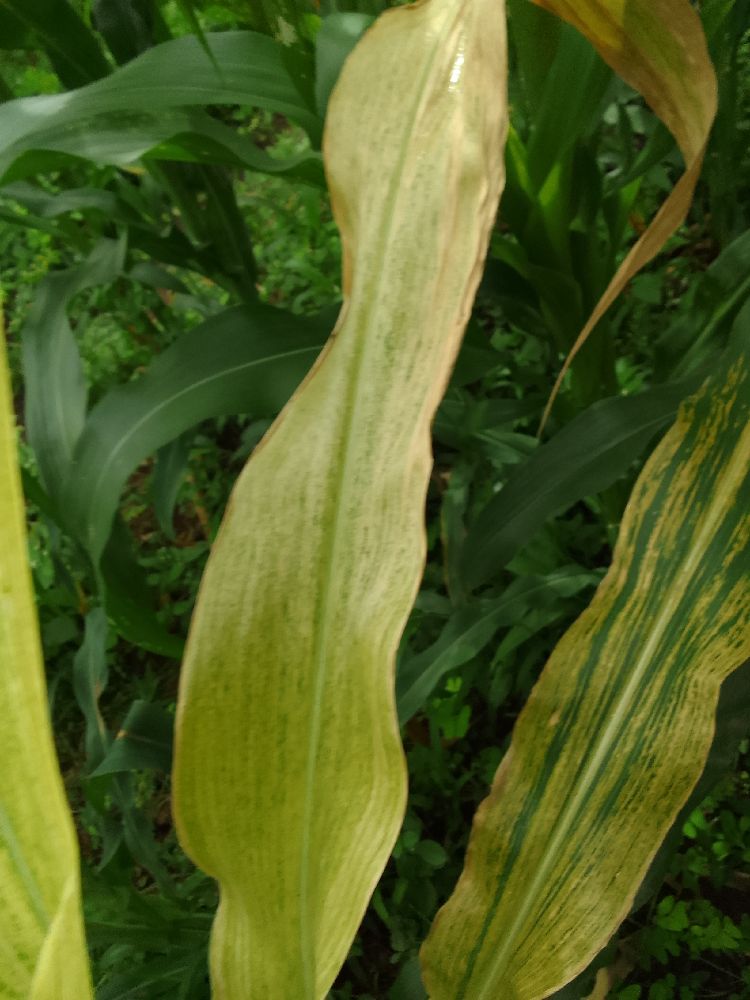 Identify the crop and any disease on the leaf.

maize, maize lethal necrosis
